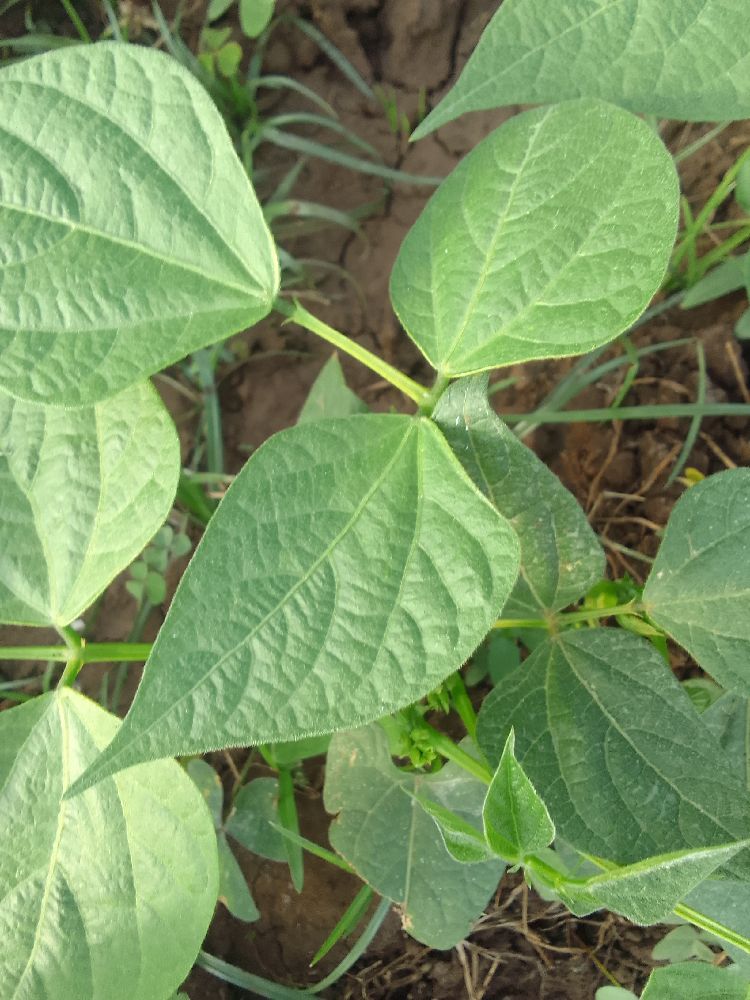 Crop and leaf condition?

common bean, healthy
